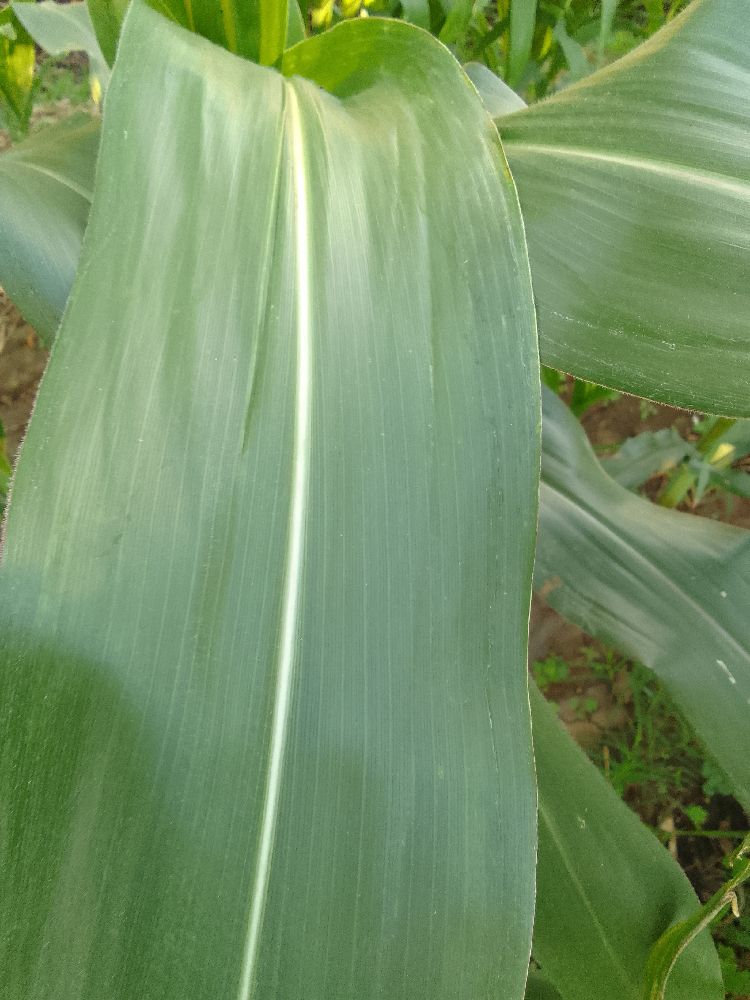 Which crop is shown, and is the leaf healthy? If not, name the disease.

maize, healthy
